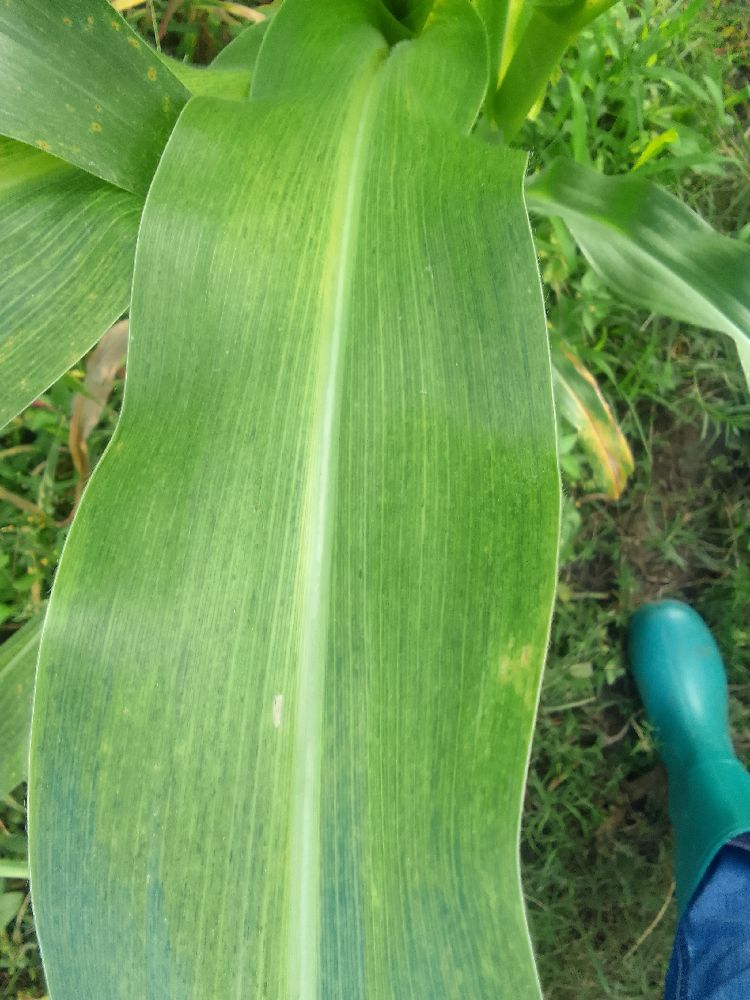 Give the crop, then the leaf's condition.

maize, maize lethal necrosis
